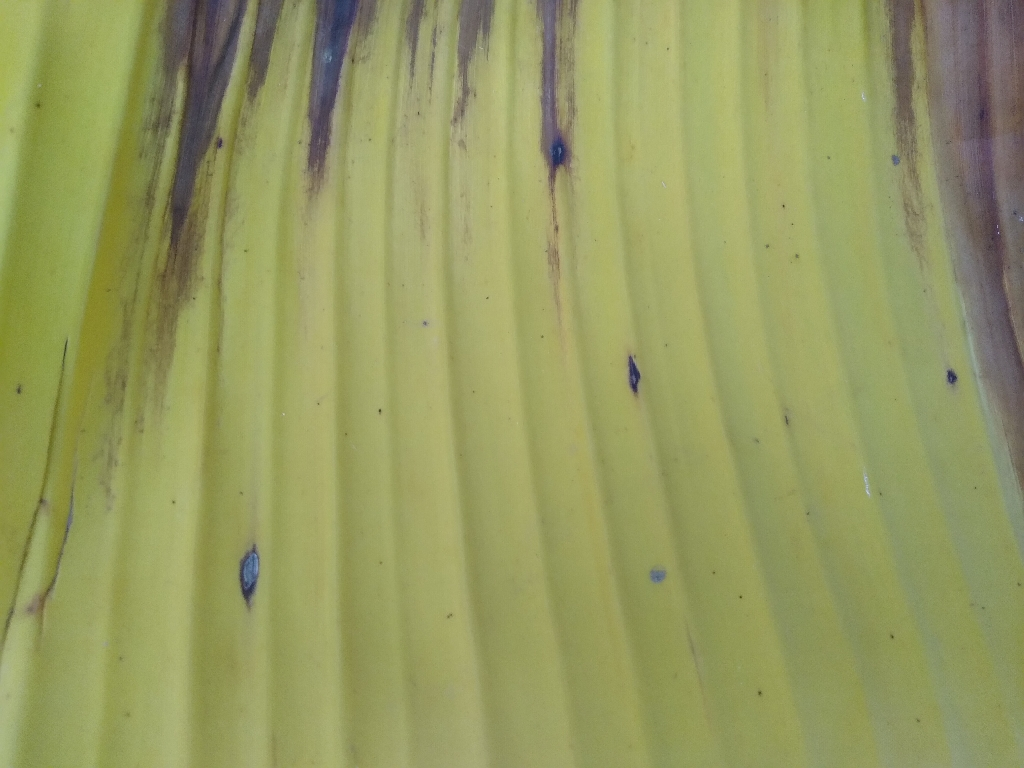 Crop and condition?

banana, fusarium wilt race 1
